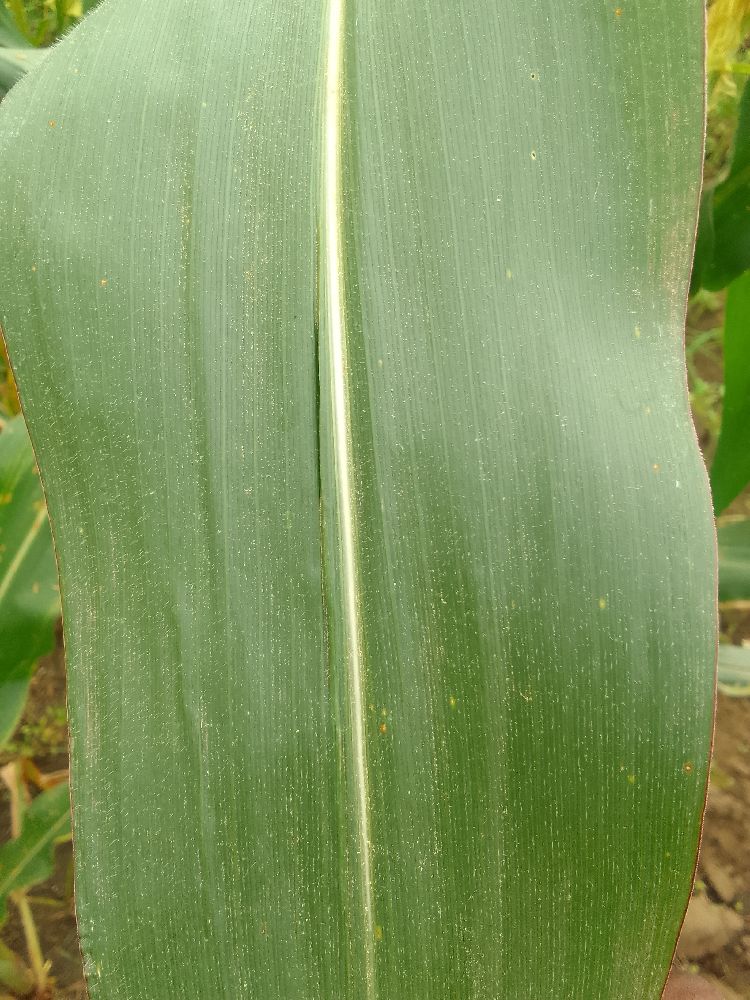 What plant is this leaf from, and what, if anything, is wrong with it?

maize, healthy
